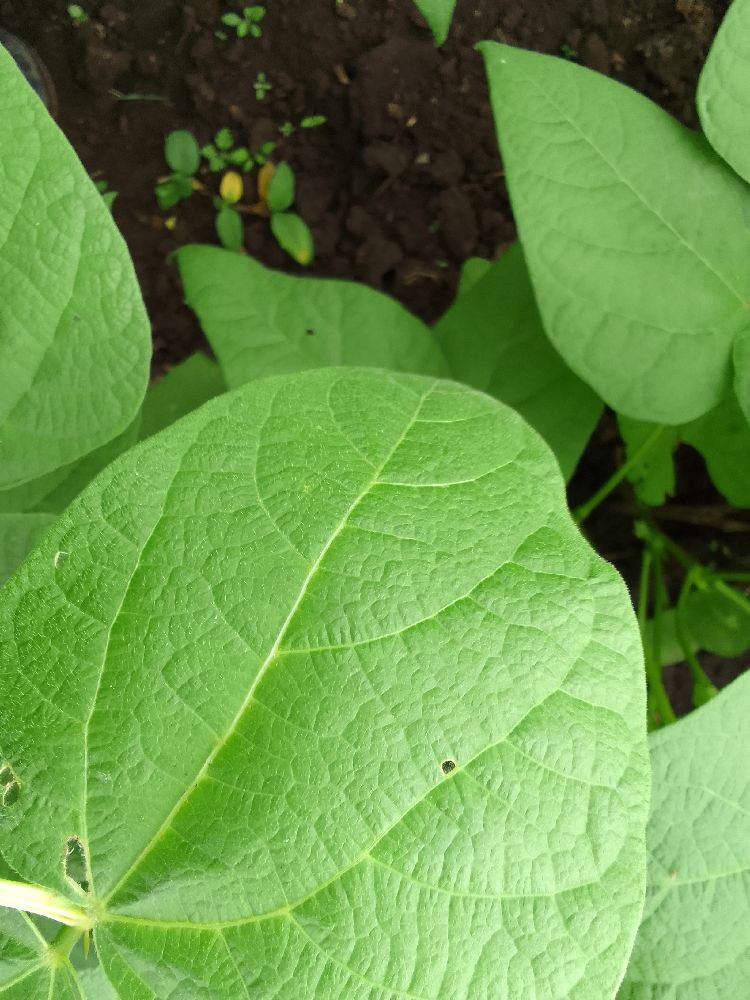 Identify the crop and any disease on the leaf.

common bean, healthy
